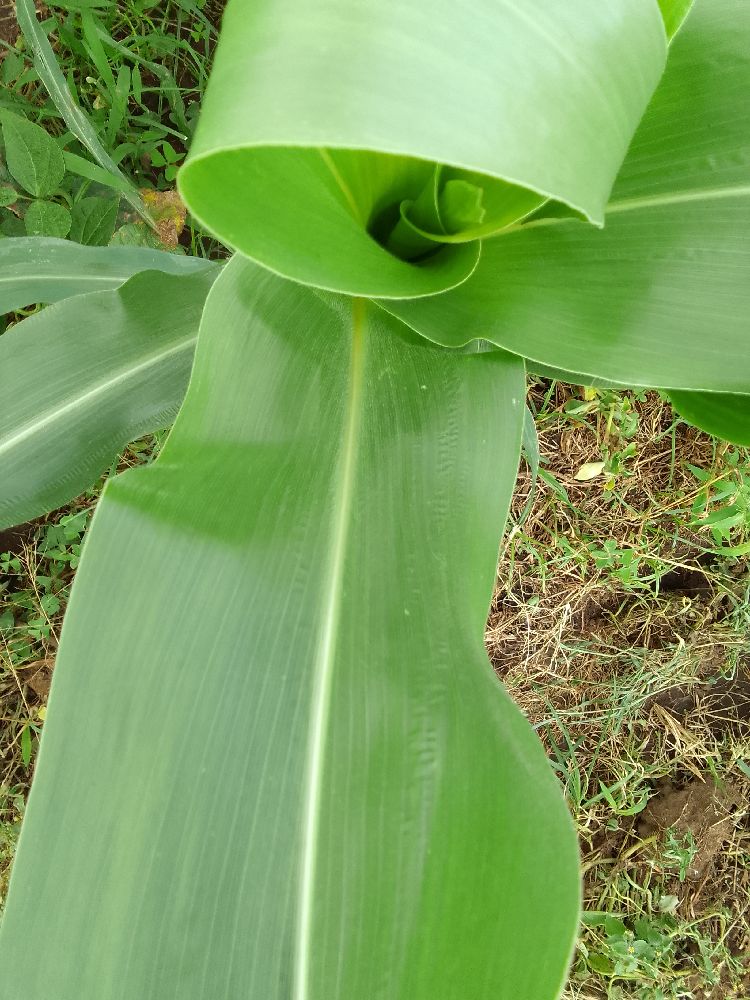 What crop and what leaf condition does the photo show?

maize, healthy
